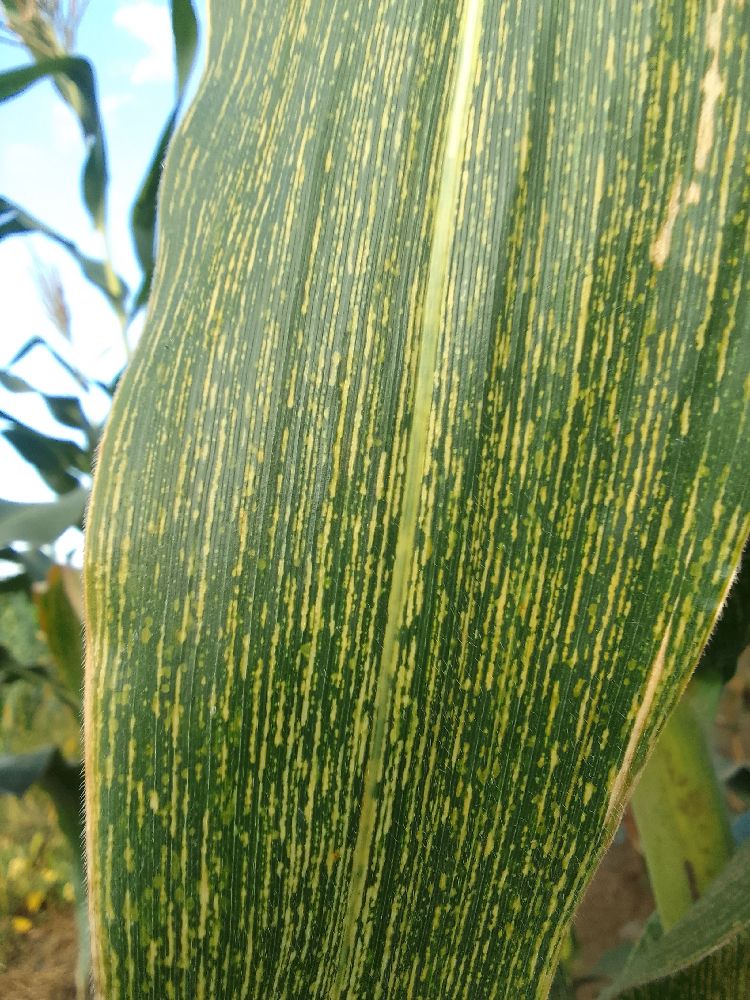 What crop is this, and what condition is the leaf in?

maize, maize streak virus
